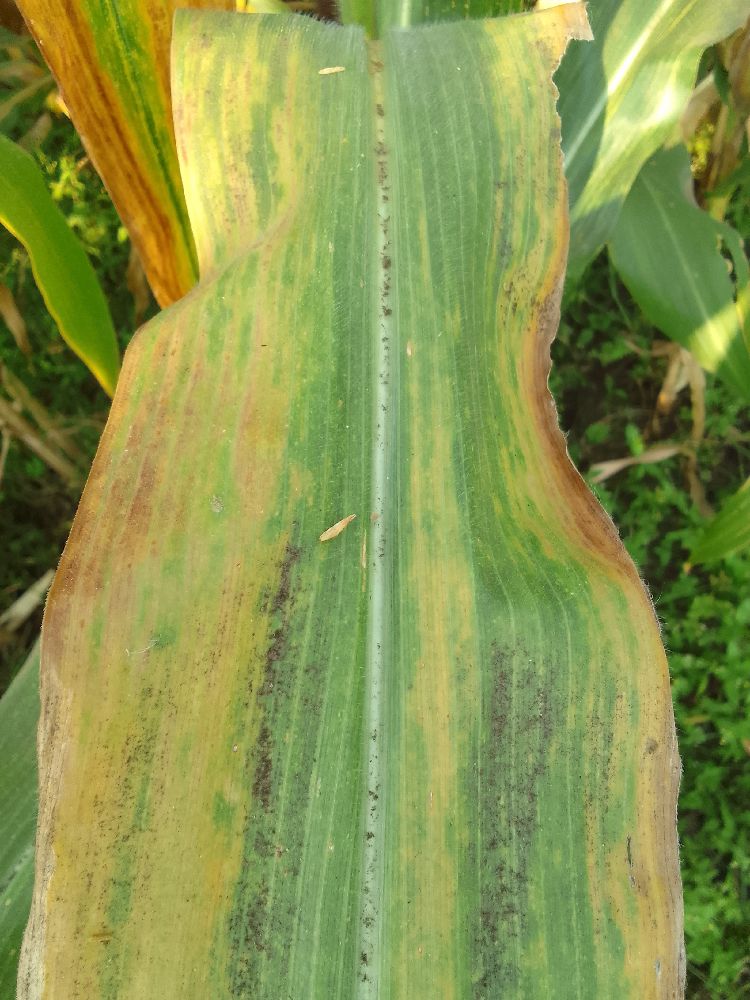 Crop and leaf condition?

maize, maize lethal necrosis
